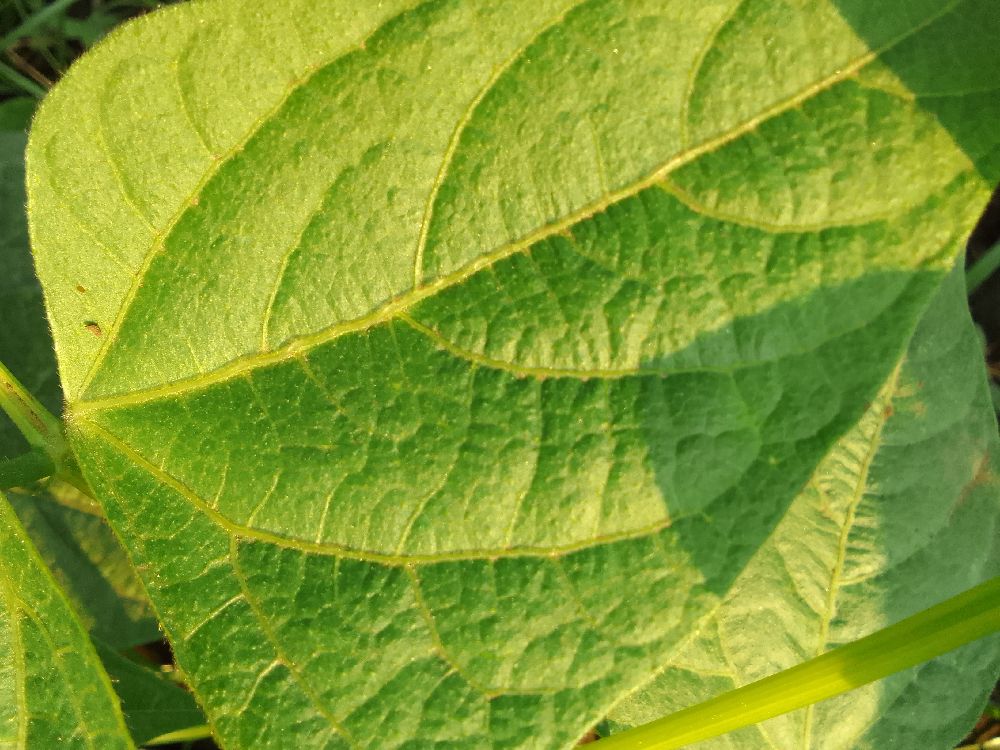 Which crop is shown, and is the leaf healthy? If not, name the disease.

common bean, healthy
